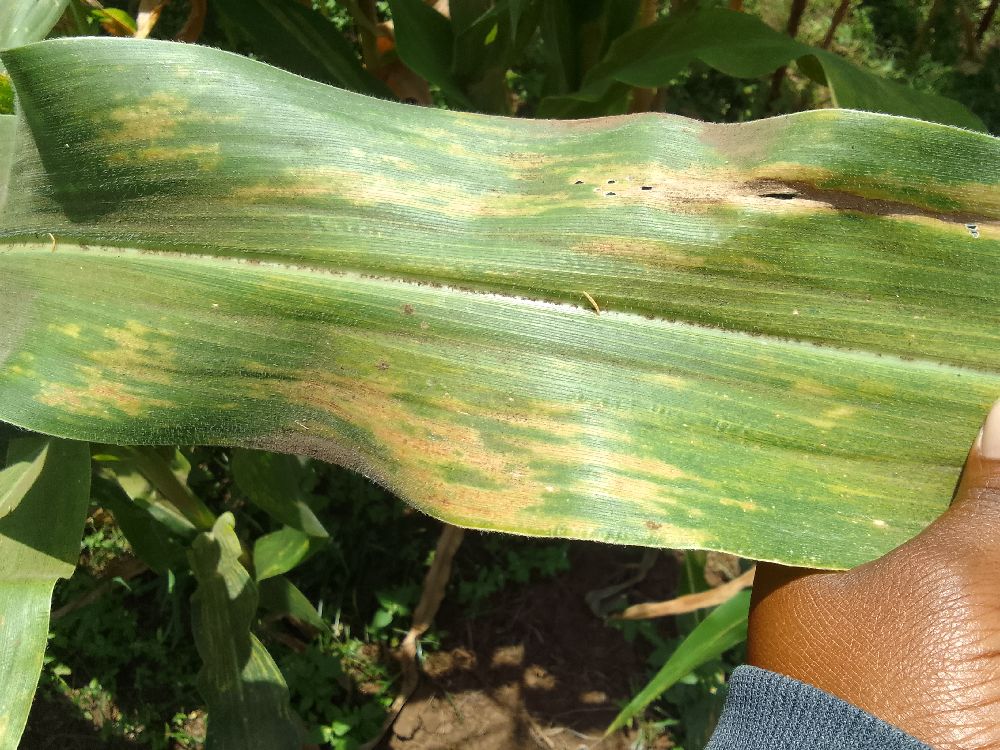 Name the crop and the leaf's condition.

maize, maize lethal necrosis
